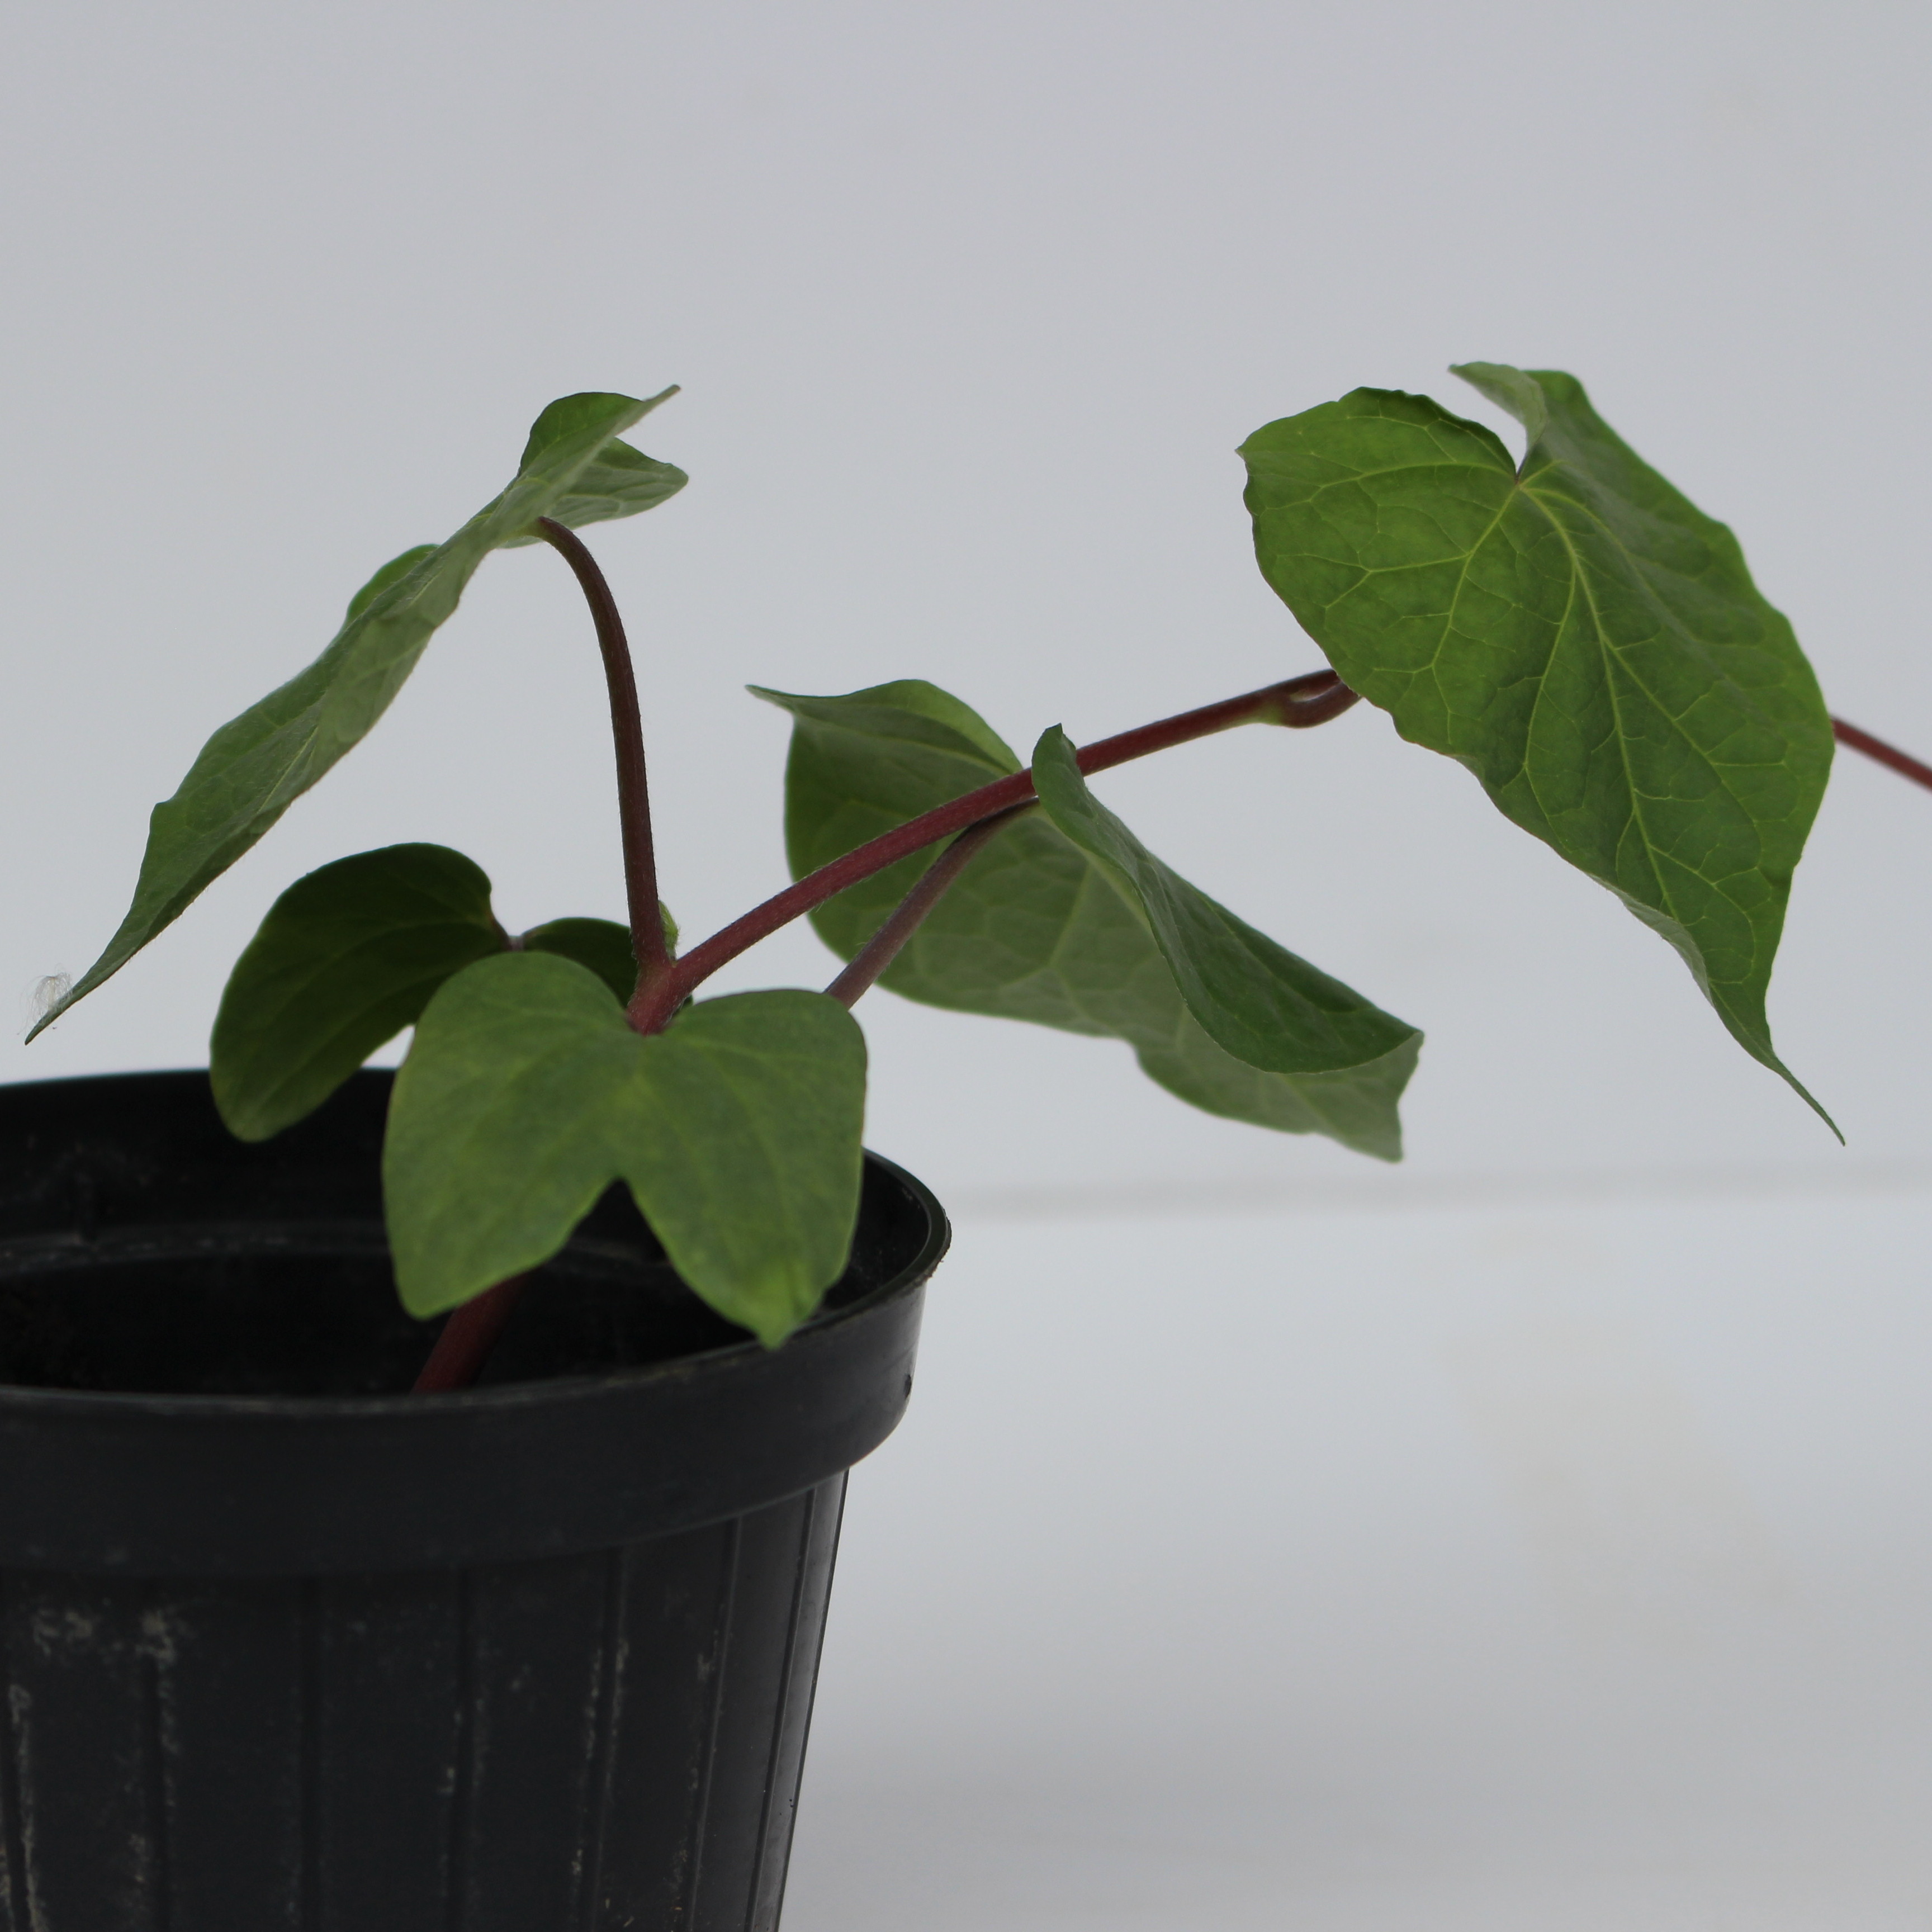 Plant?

Convolvulus arvensis
